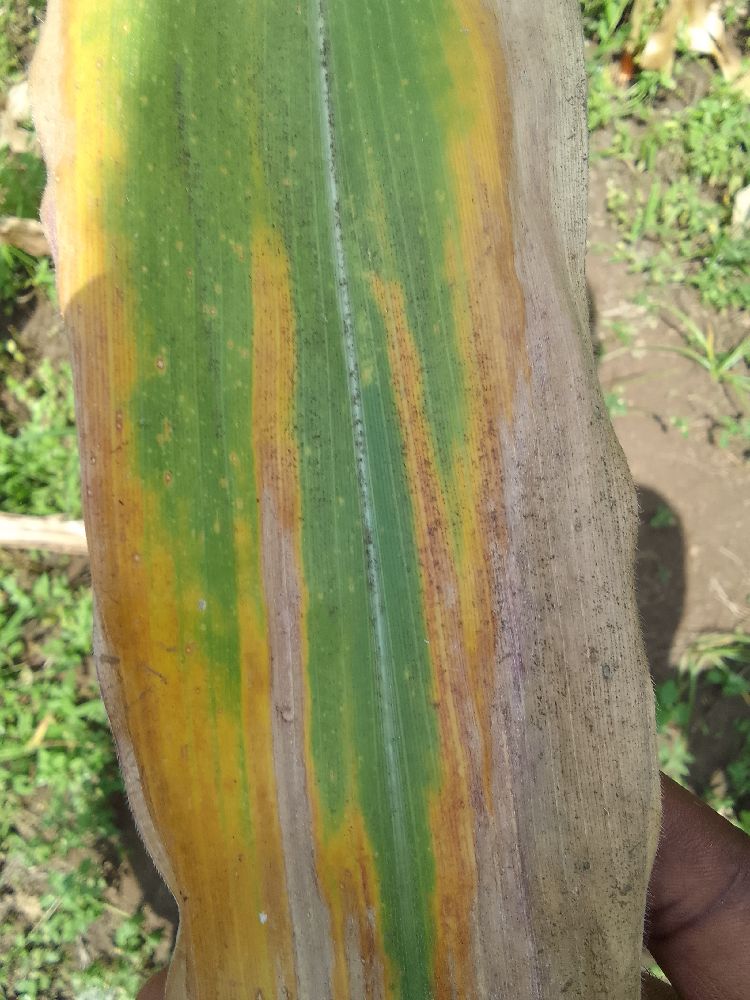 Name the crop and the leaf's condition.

maize, maize lethal necrosis
